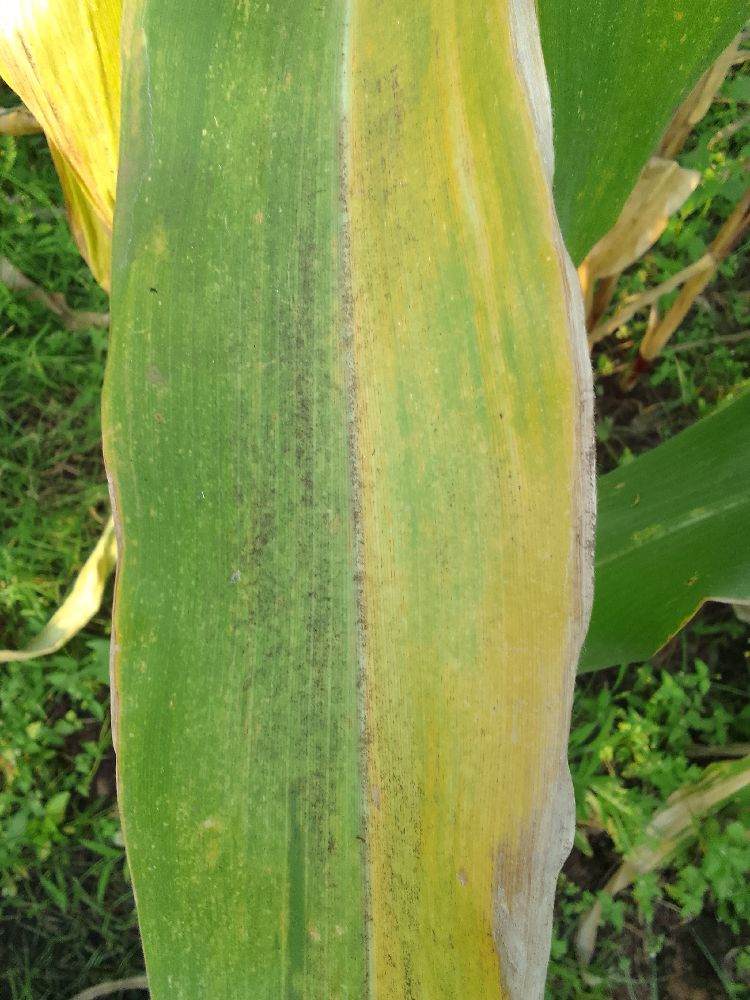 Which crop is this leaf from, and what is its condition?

maize, maize lethal necrosis
